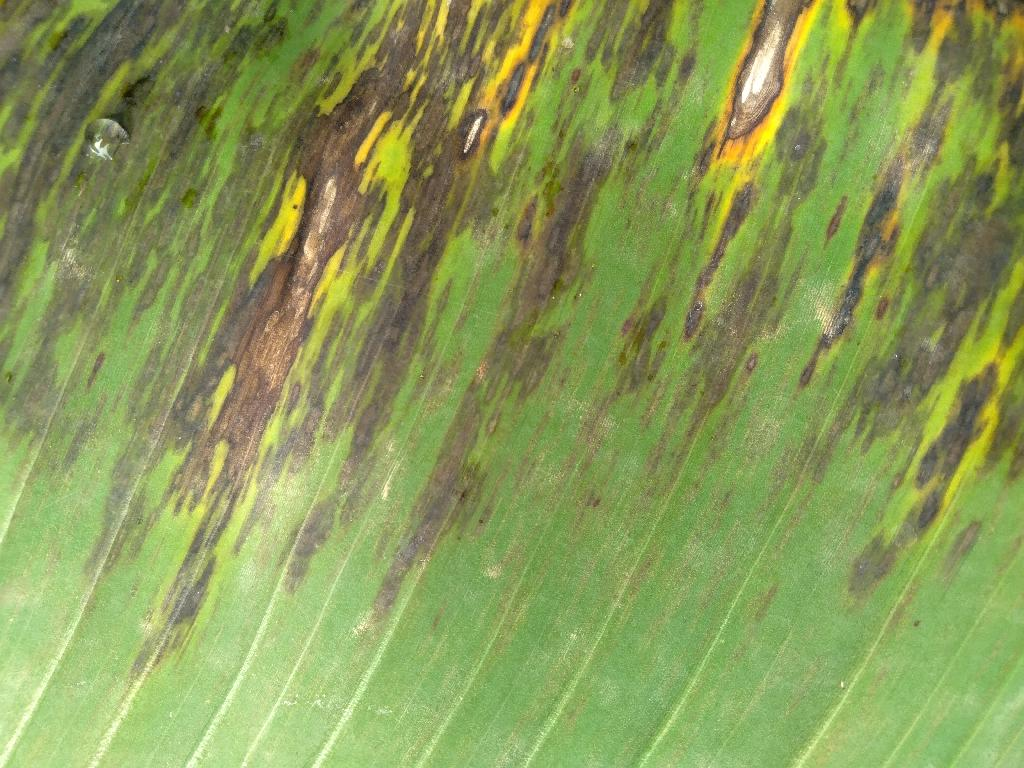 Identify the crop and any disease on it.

banana, black sigatoka
